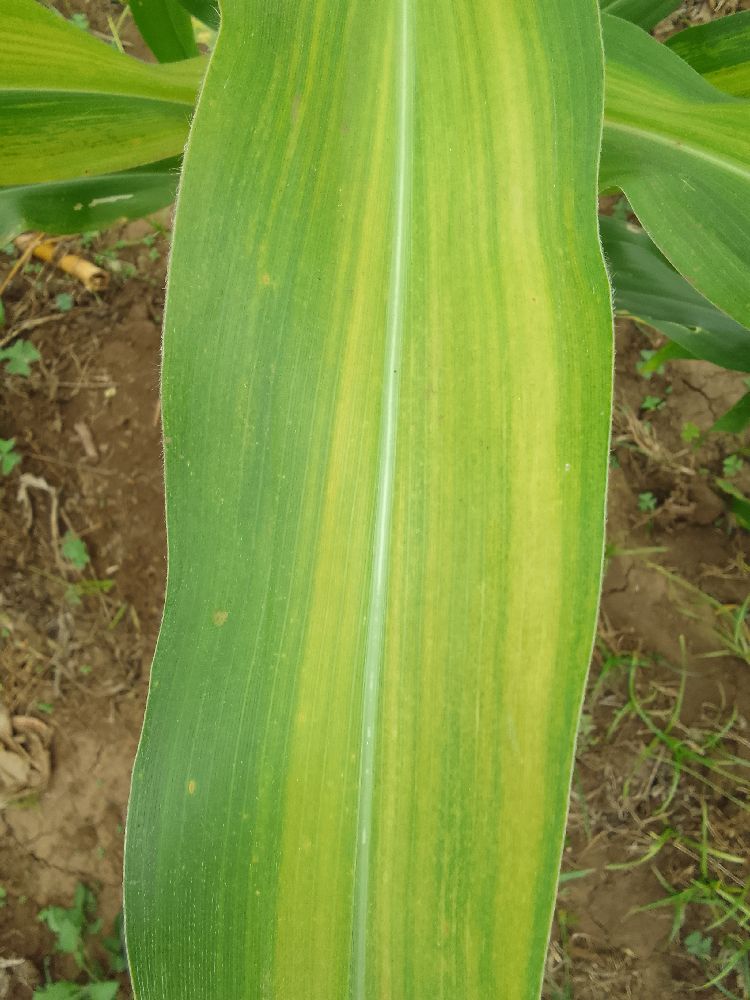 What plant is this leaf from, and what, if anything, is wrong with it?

maize, maize lethal necrosis
